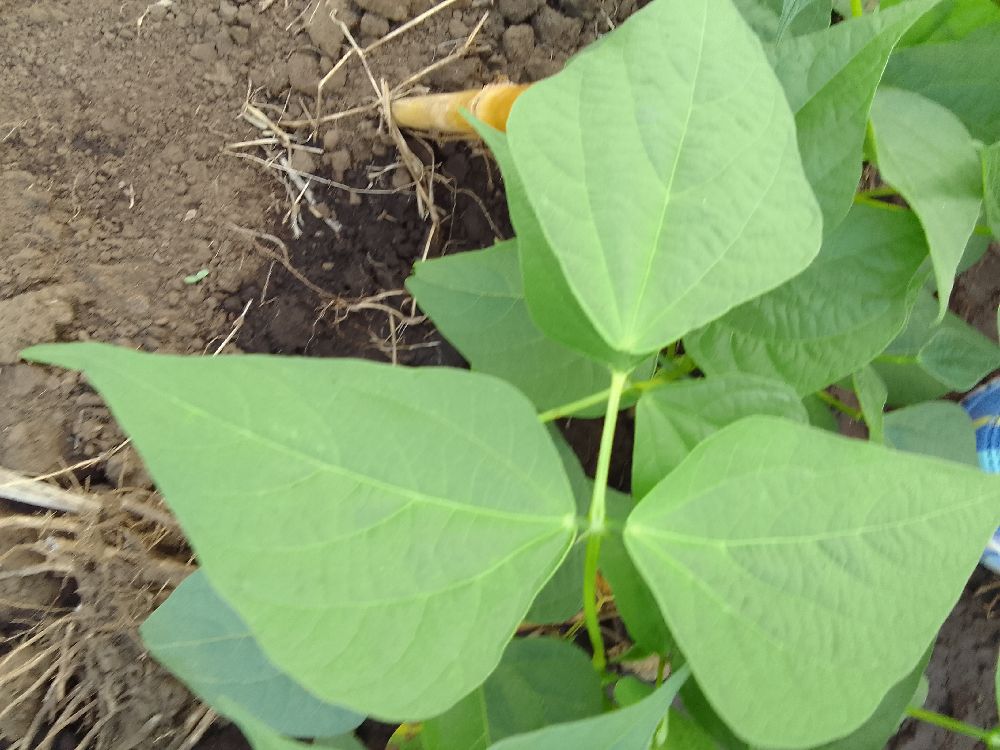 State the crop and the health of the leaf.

common bean, healthy
